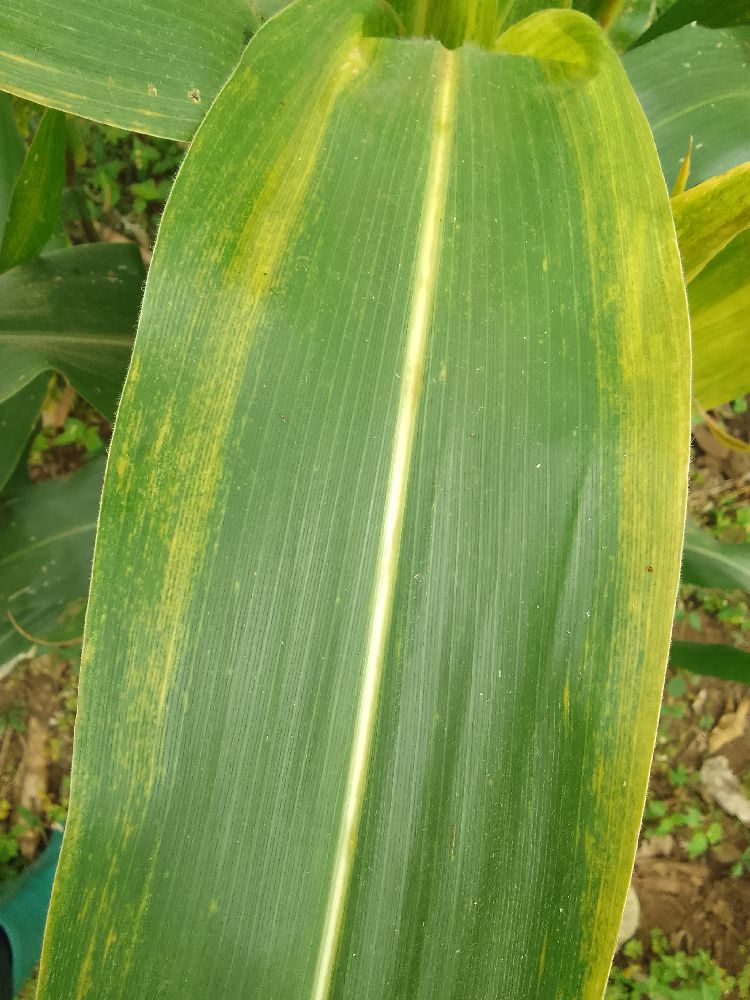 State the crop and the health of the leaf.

maize, maize lethal necrosis
